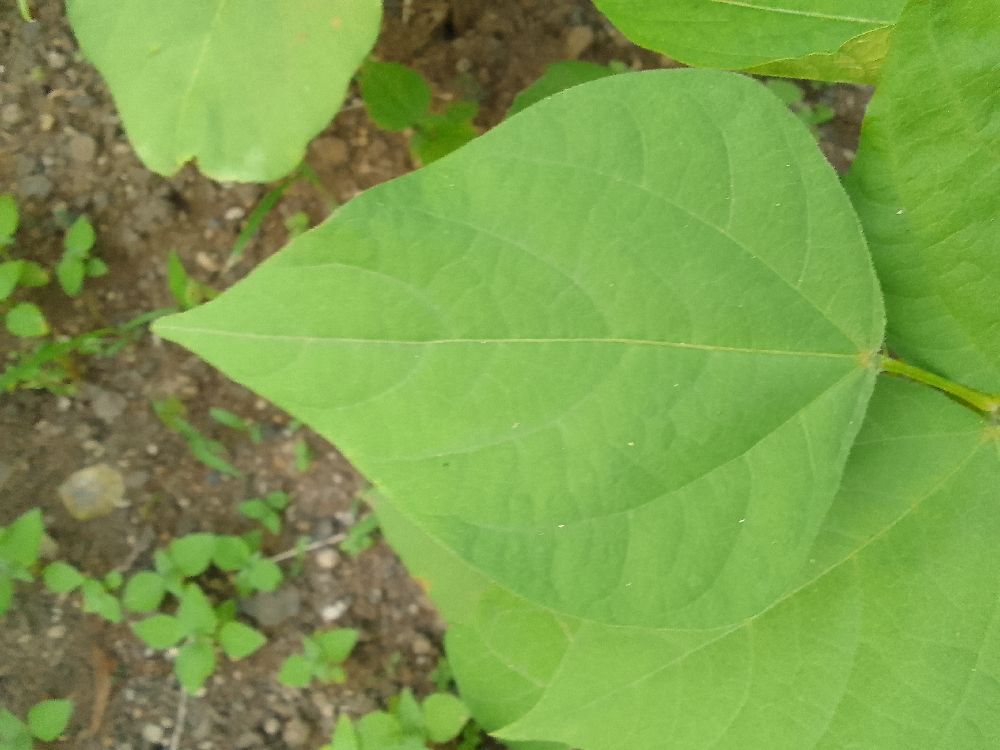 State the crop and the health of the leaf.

common bean, healthy
